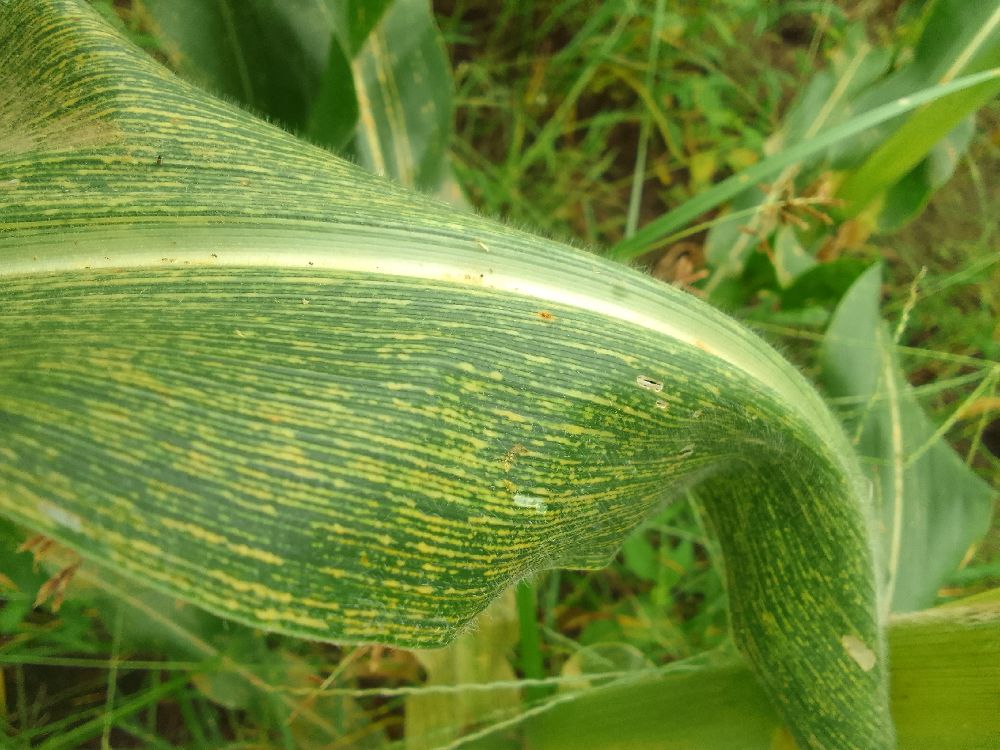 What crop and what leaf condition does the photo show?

maize, maize streak virus
